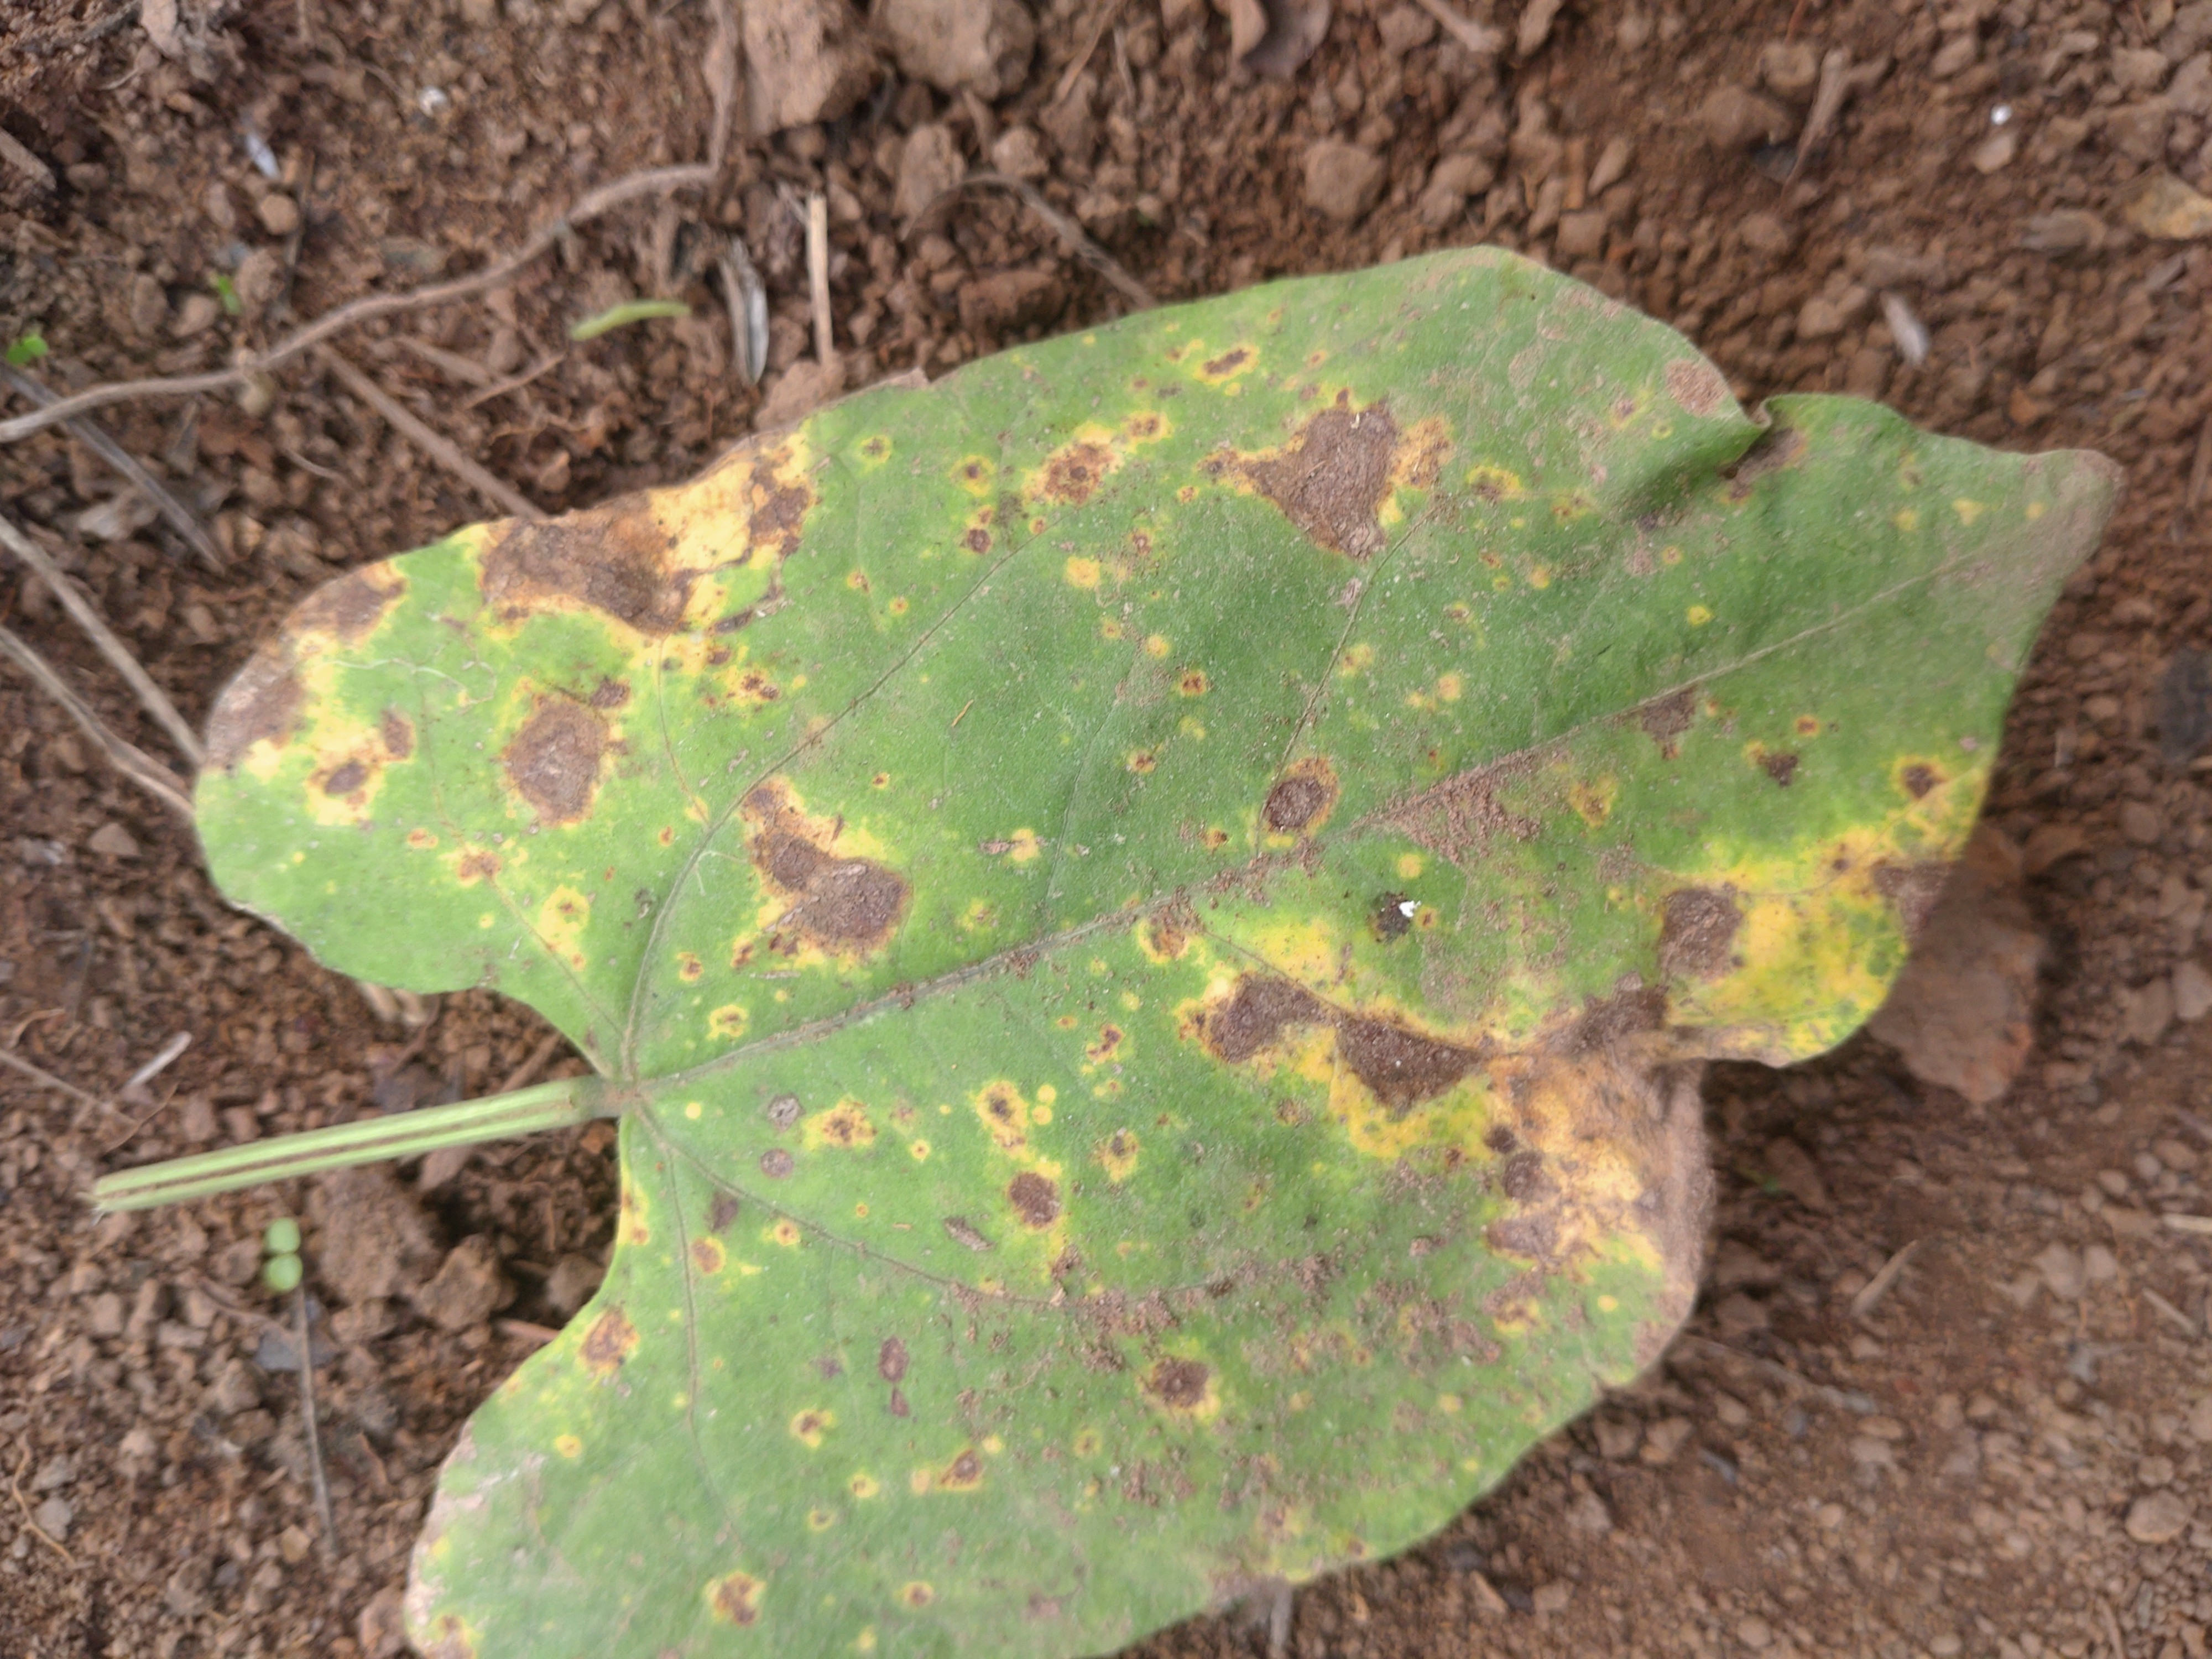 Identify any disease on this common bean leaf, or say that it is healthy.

rust
